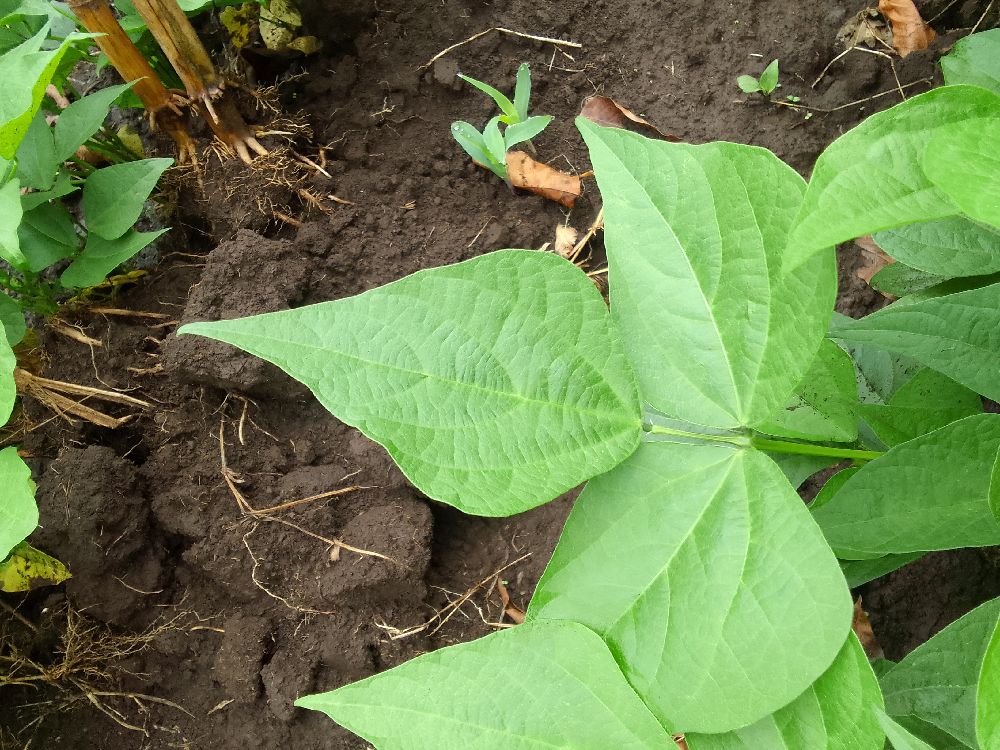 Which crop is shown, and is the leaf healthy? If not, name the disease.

common bean, healthy
